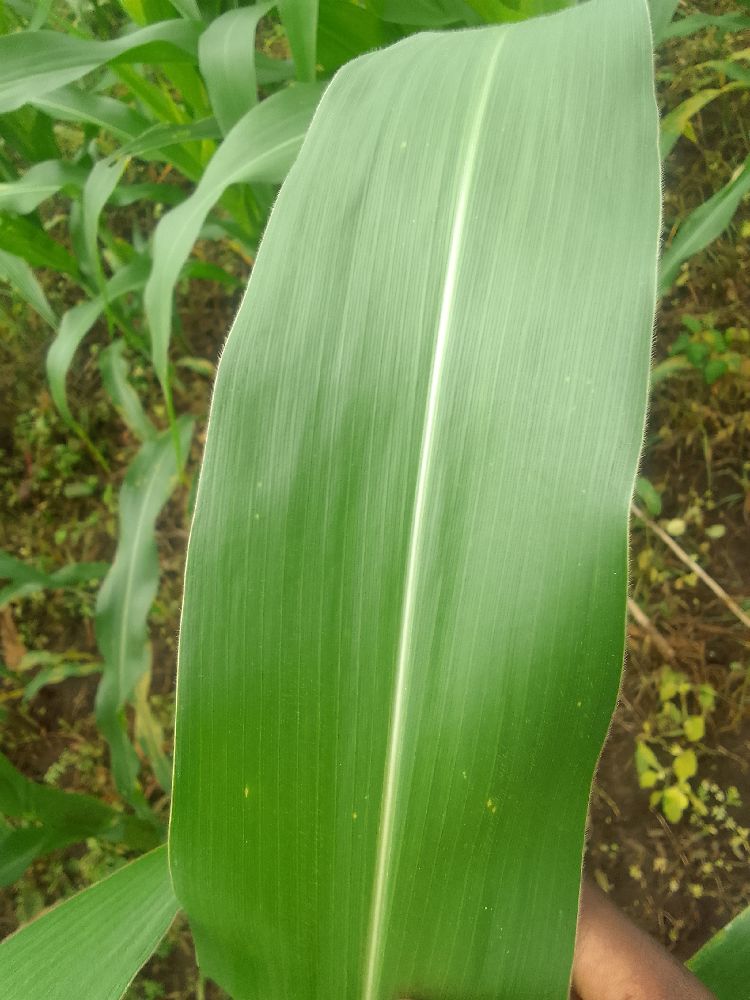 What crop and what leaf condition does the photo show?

maize, healthy
